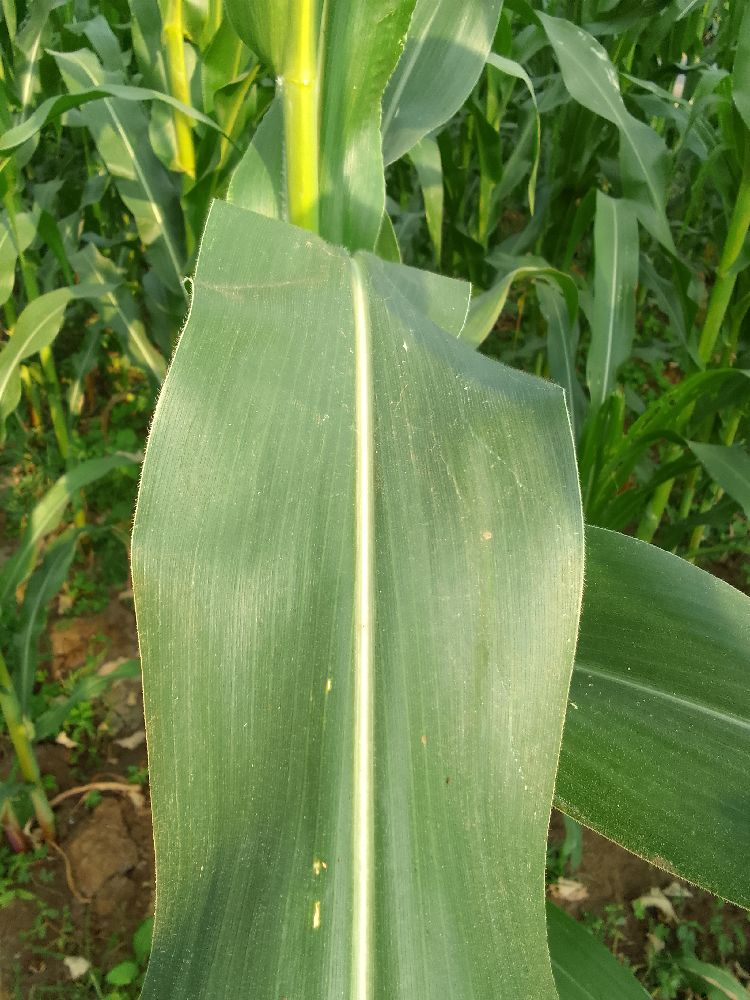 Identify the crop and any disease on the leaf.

maize, healthy
